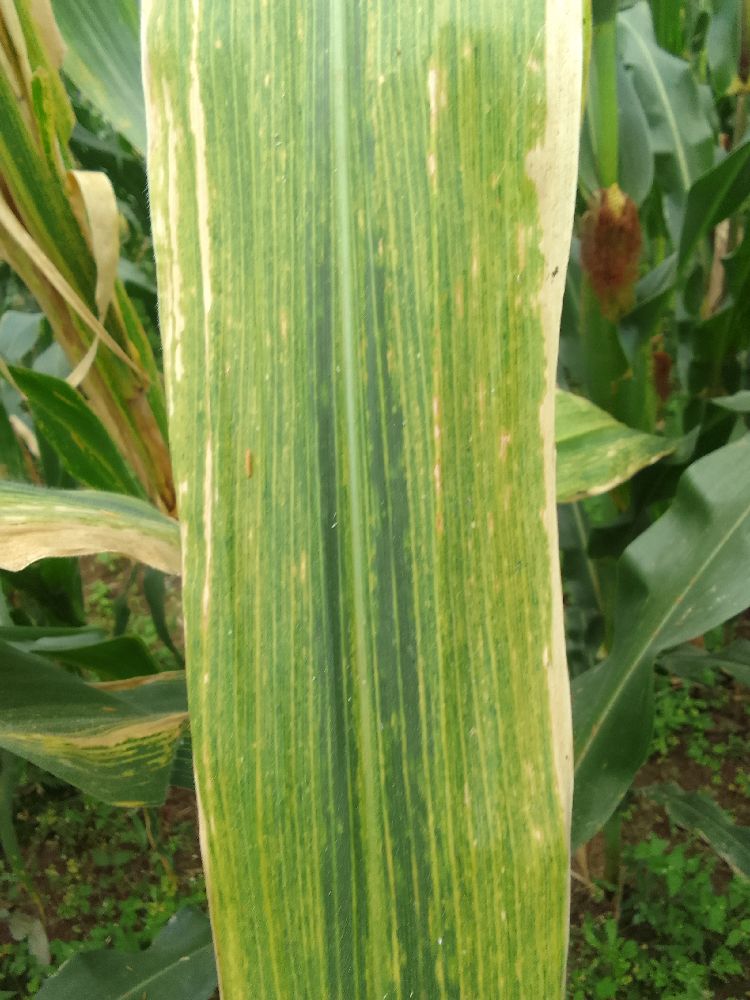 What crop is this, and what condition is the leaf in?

maize, maize lethal necrosis
